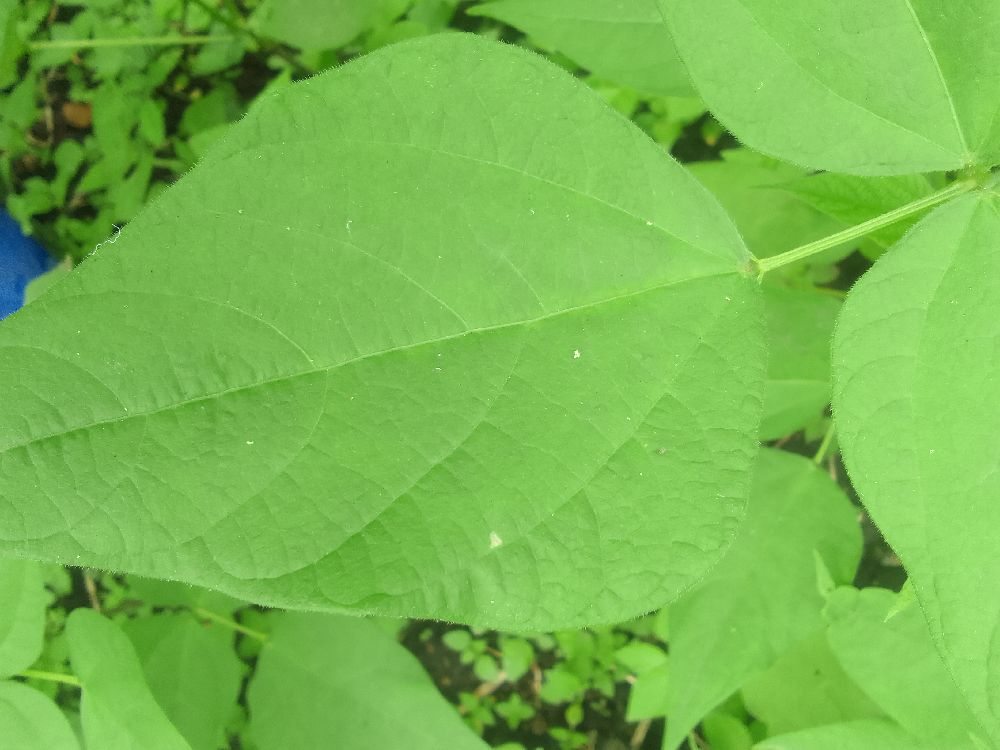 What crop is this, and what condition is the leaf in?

common bean, healthy
